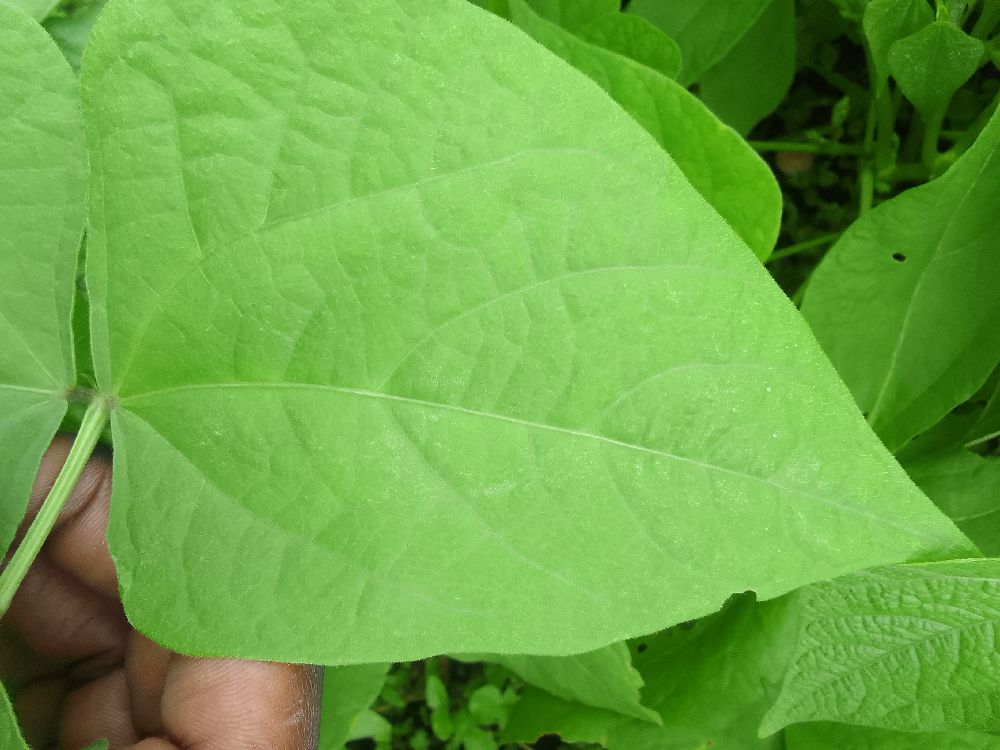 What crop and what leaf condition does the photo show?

common bean, healthy
